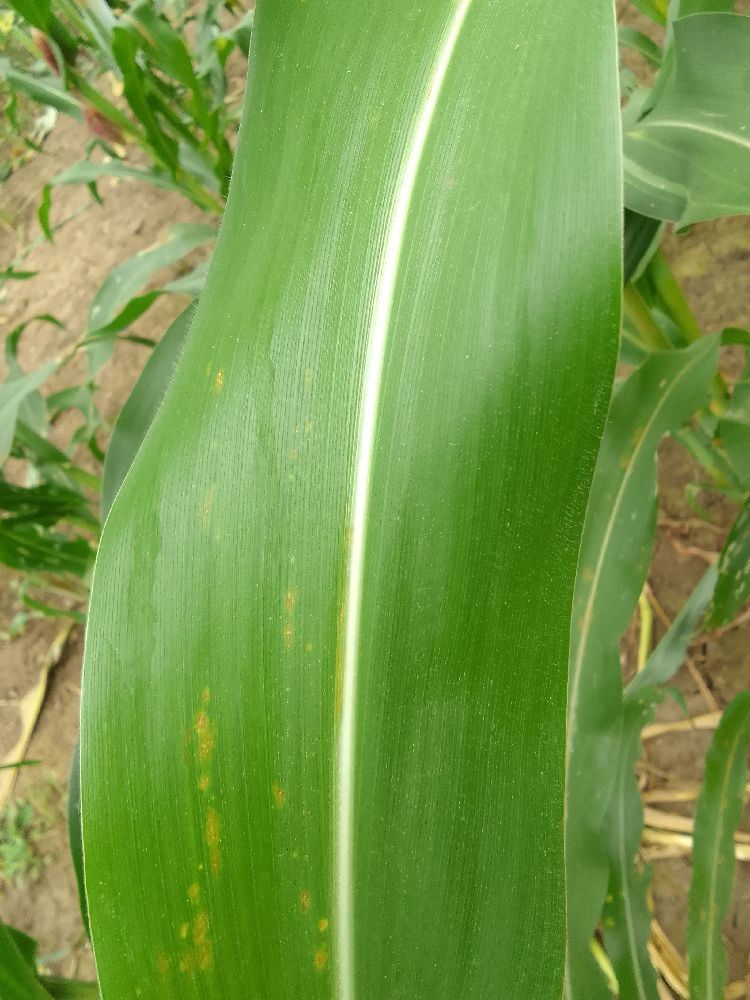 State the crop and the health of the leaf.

maize, healthy
